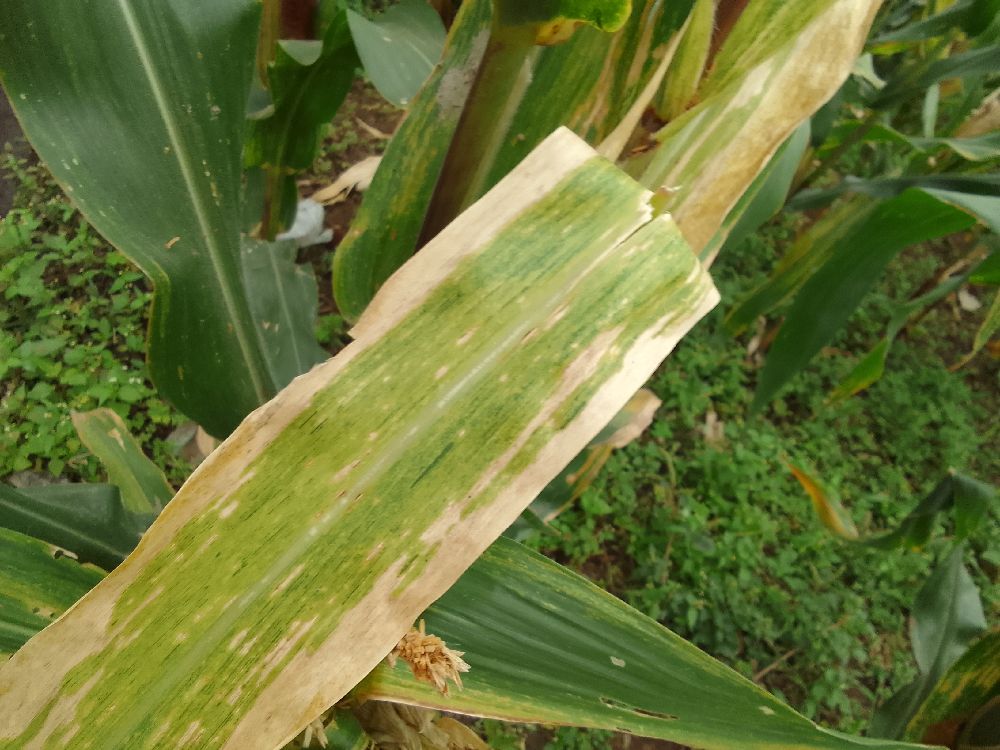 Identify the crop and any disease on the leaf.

maize, maize lethal necrosis
